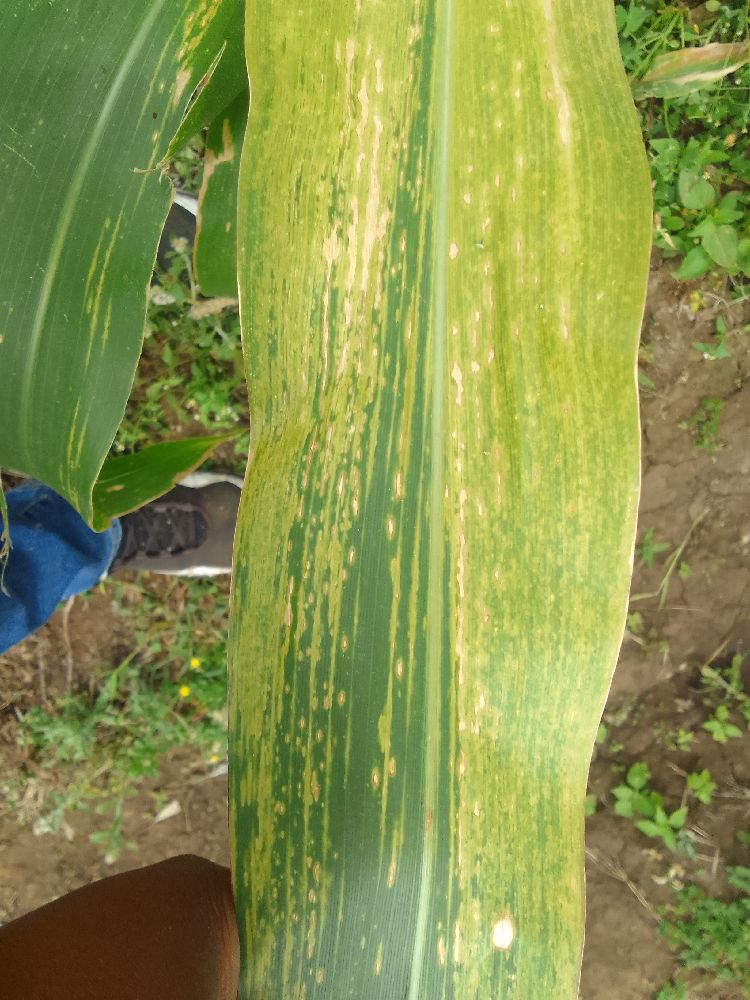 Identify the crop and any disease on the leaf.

maize, maize lethal necrosis
